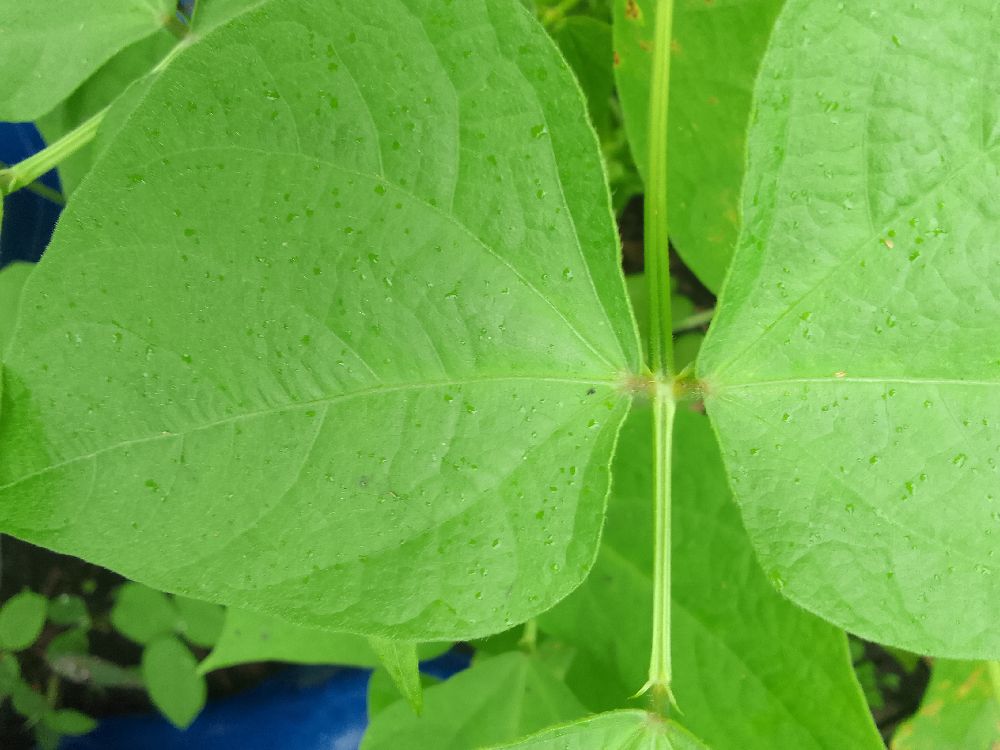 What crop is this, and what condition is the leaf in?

common bean, healthy
